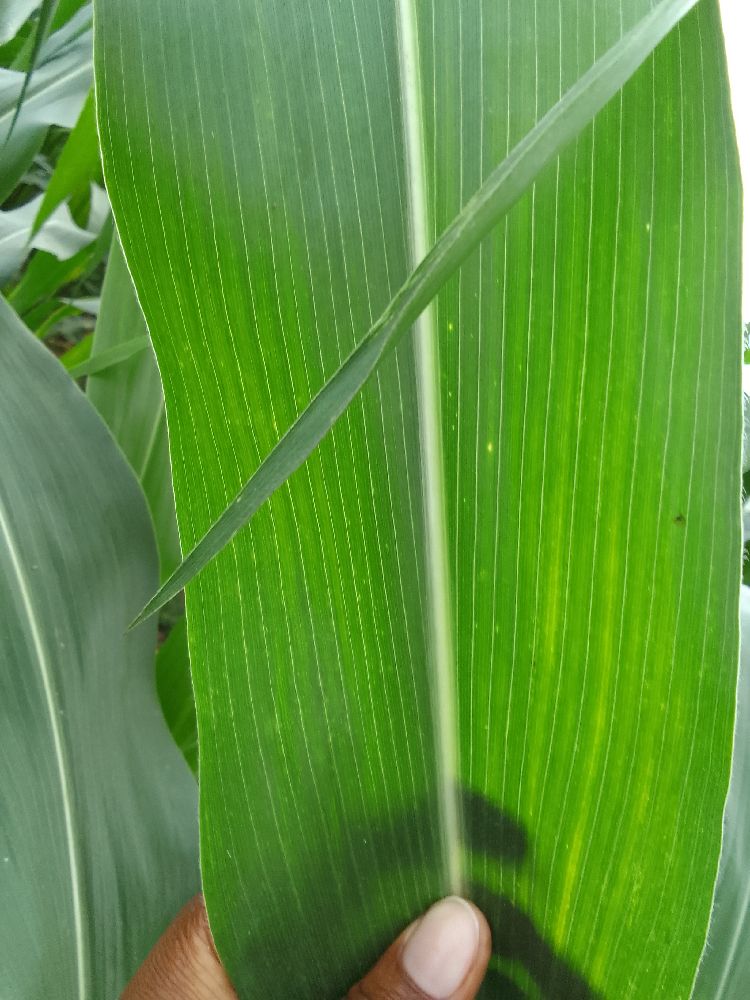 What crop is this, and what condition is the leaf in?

maize, healthy
